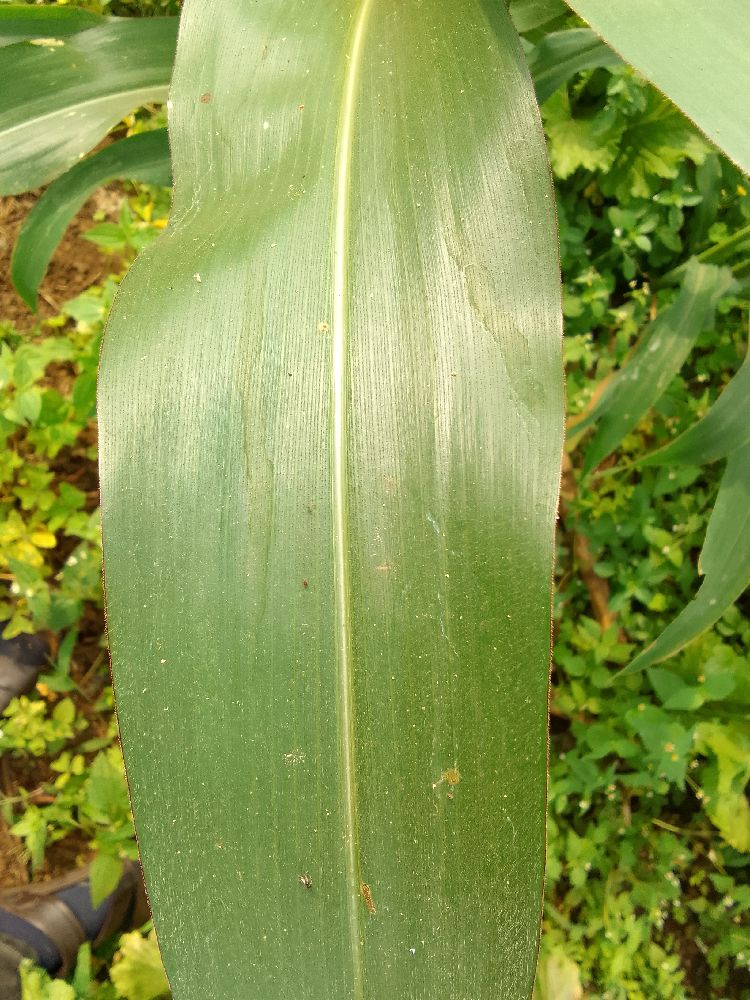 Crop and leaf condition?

maize, healthy
